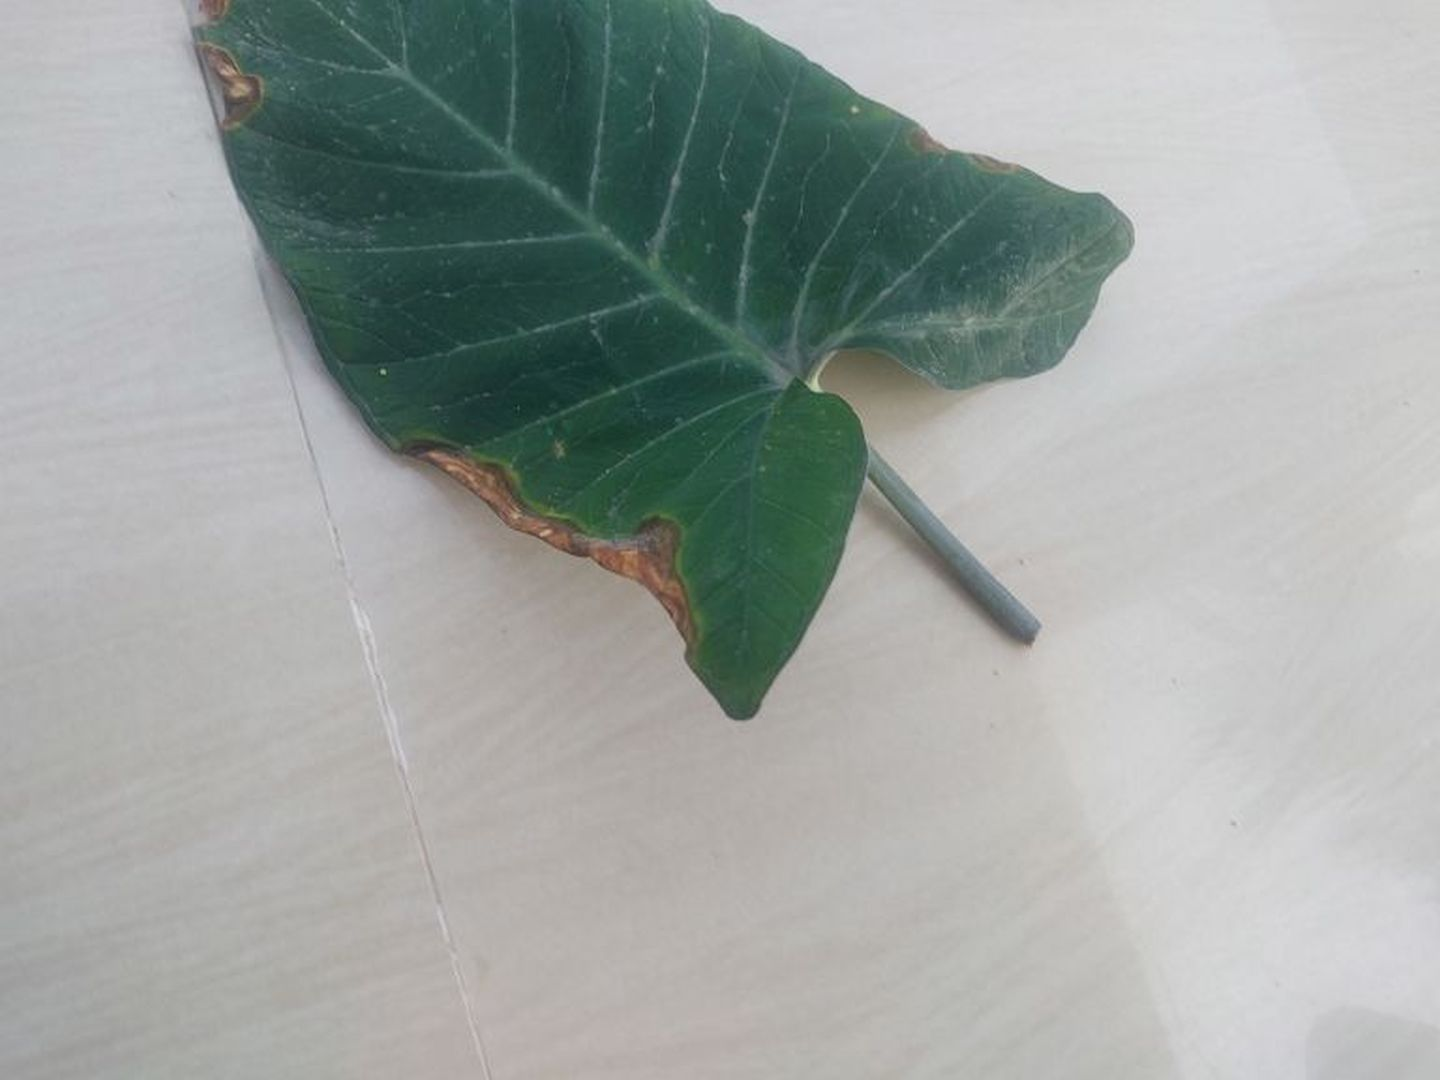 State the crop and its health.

taro, leaf blight
